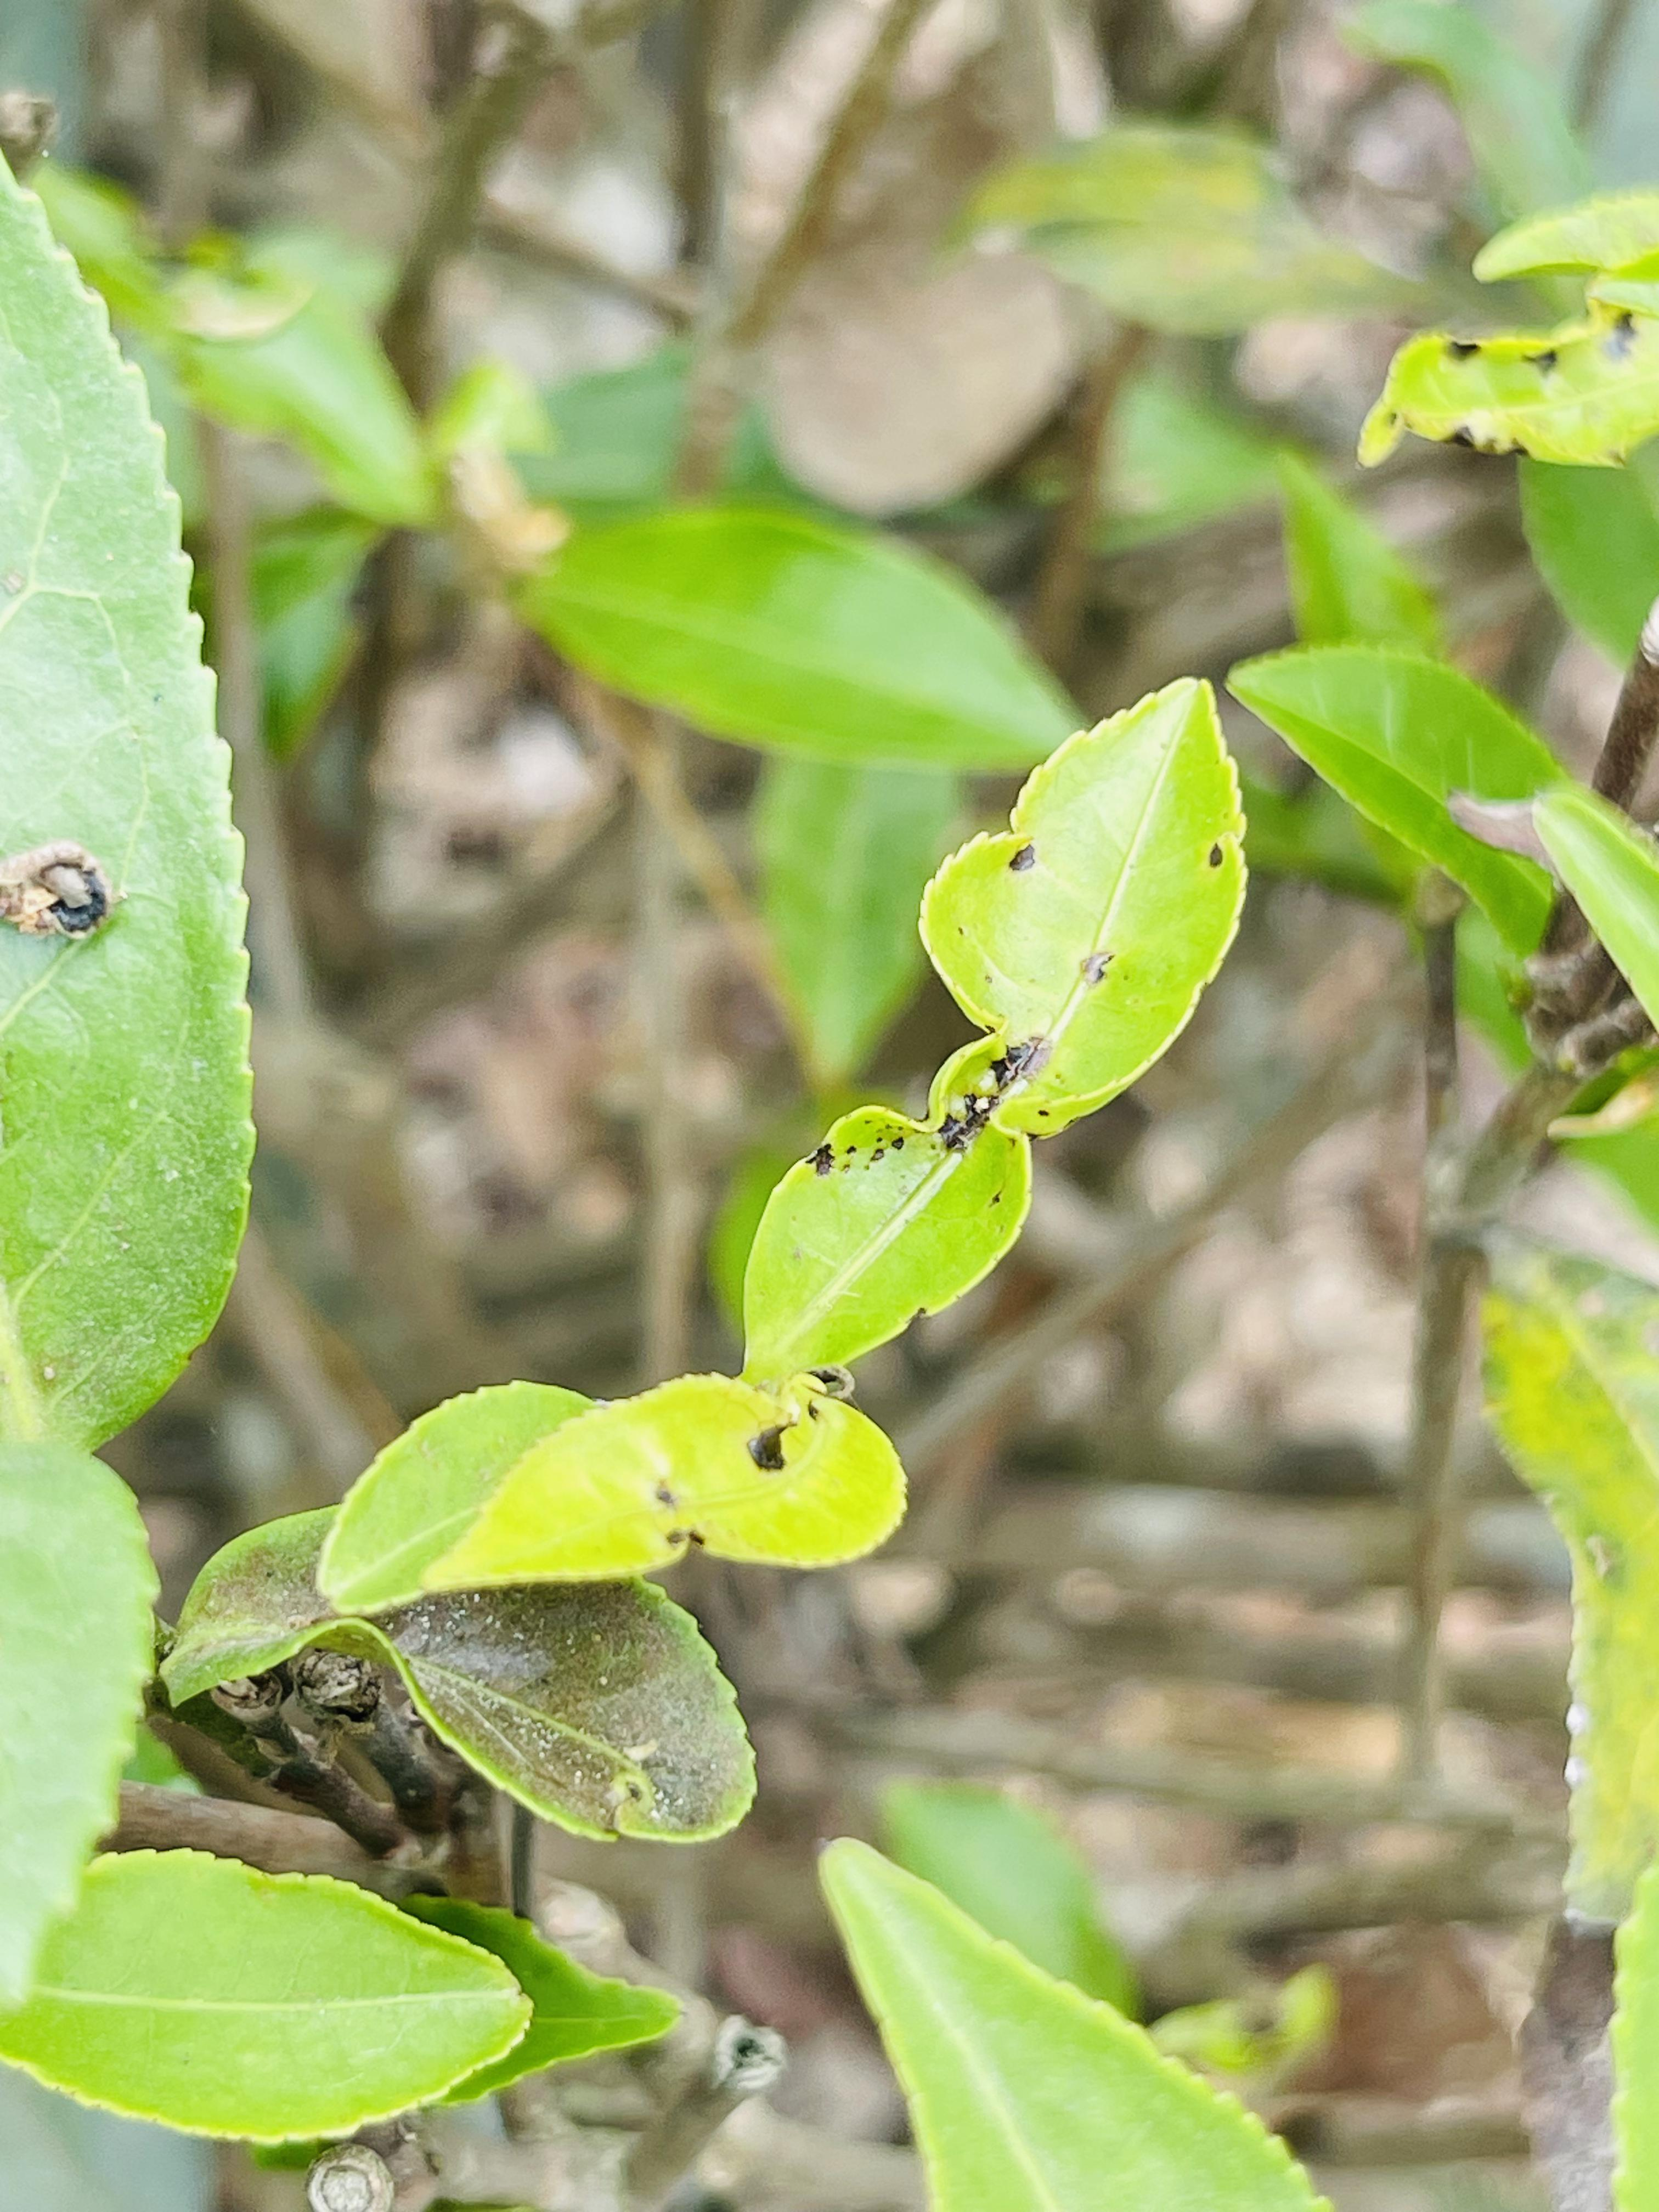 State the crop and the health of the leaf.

tea, helopeltis
